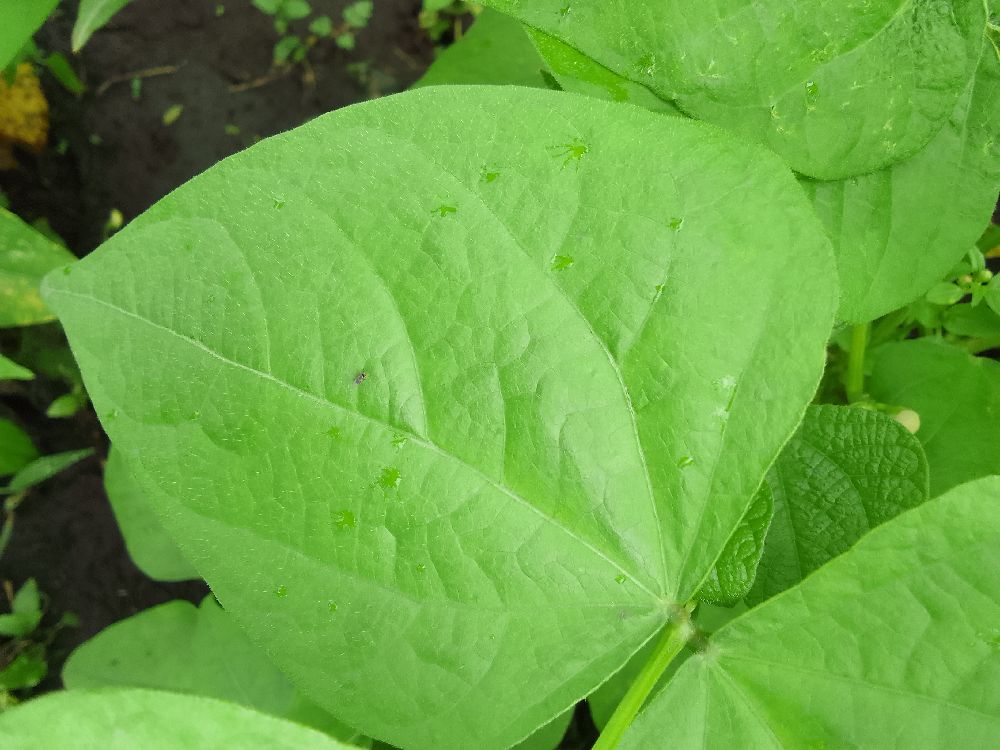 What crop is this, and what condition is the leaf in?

common bean, healthy
